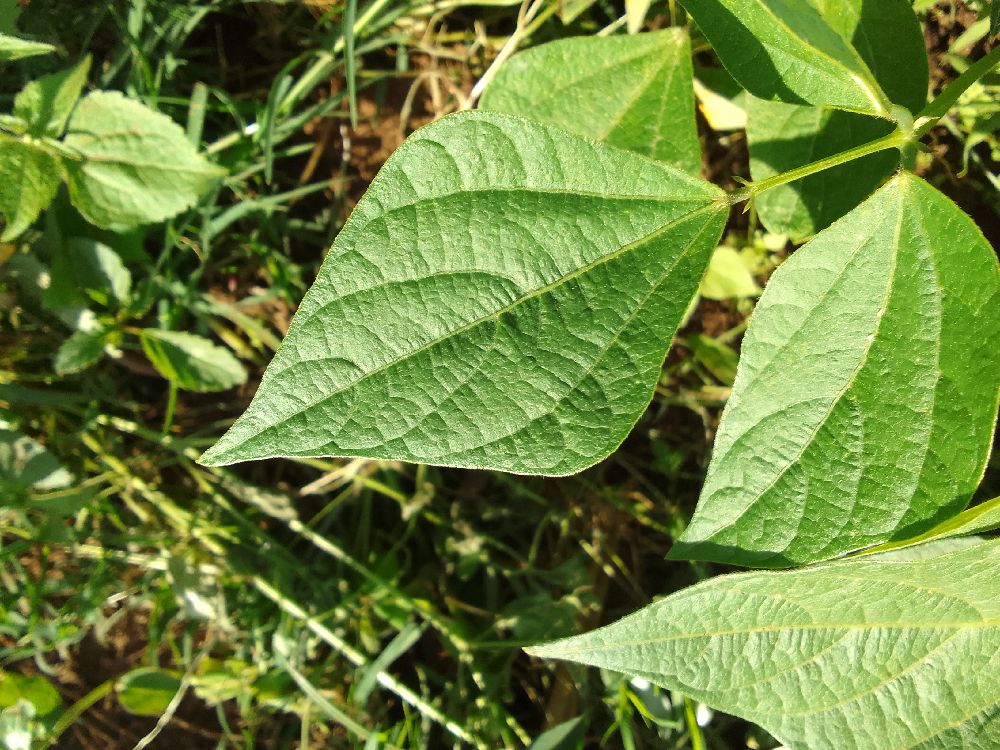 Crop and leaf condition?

common bean, healthy
